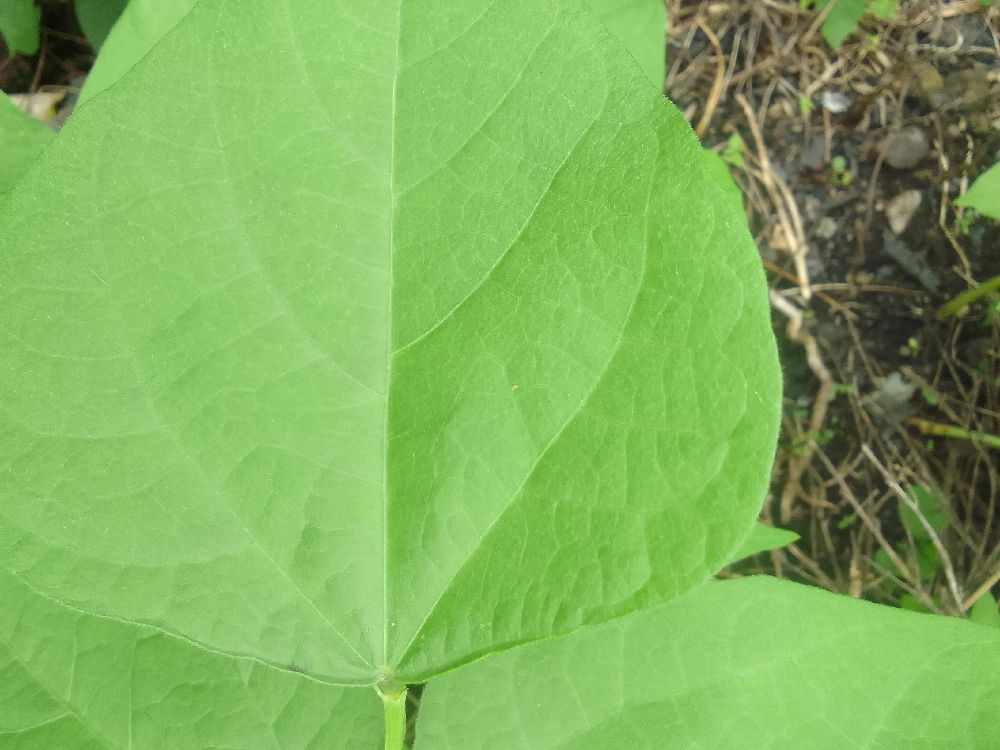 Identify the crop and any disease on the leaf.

common bean, healthy
